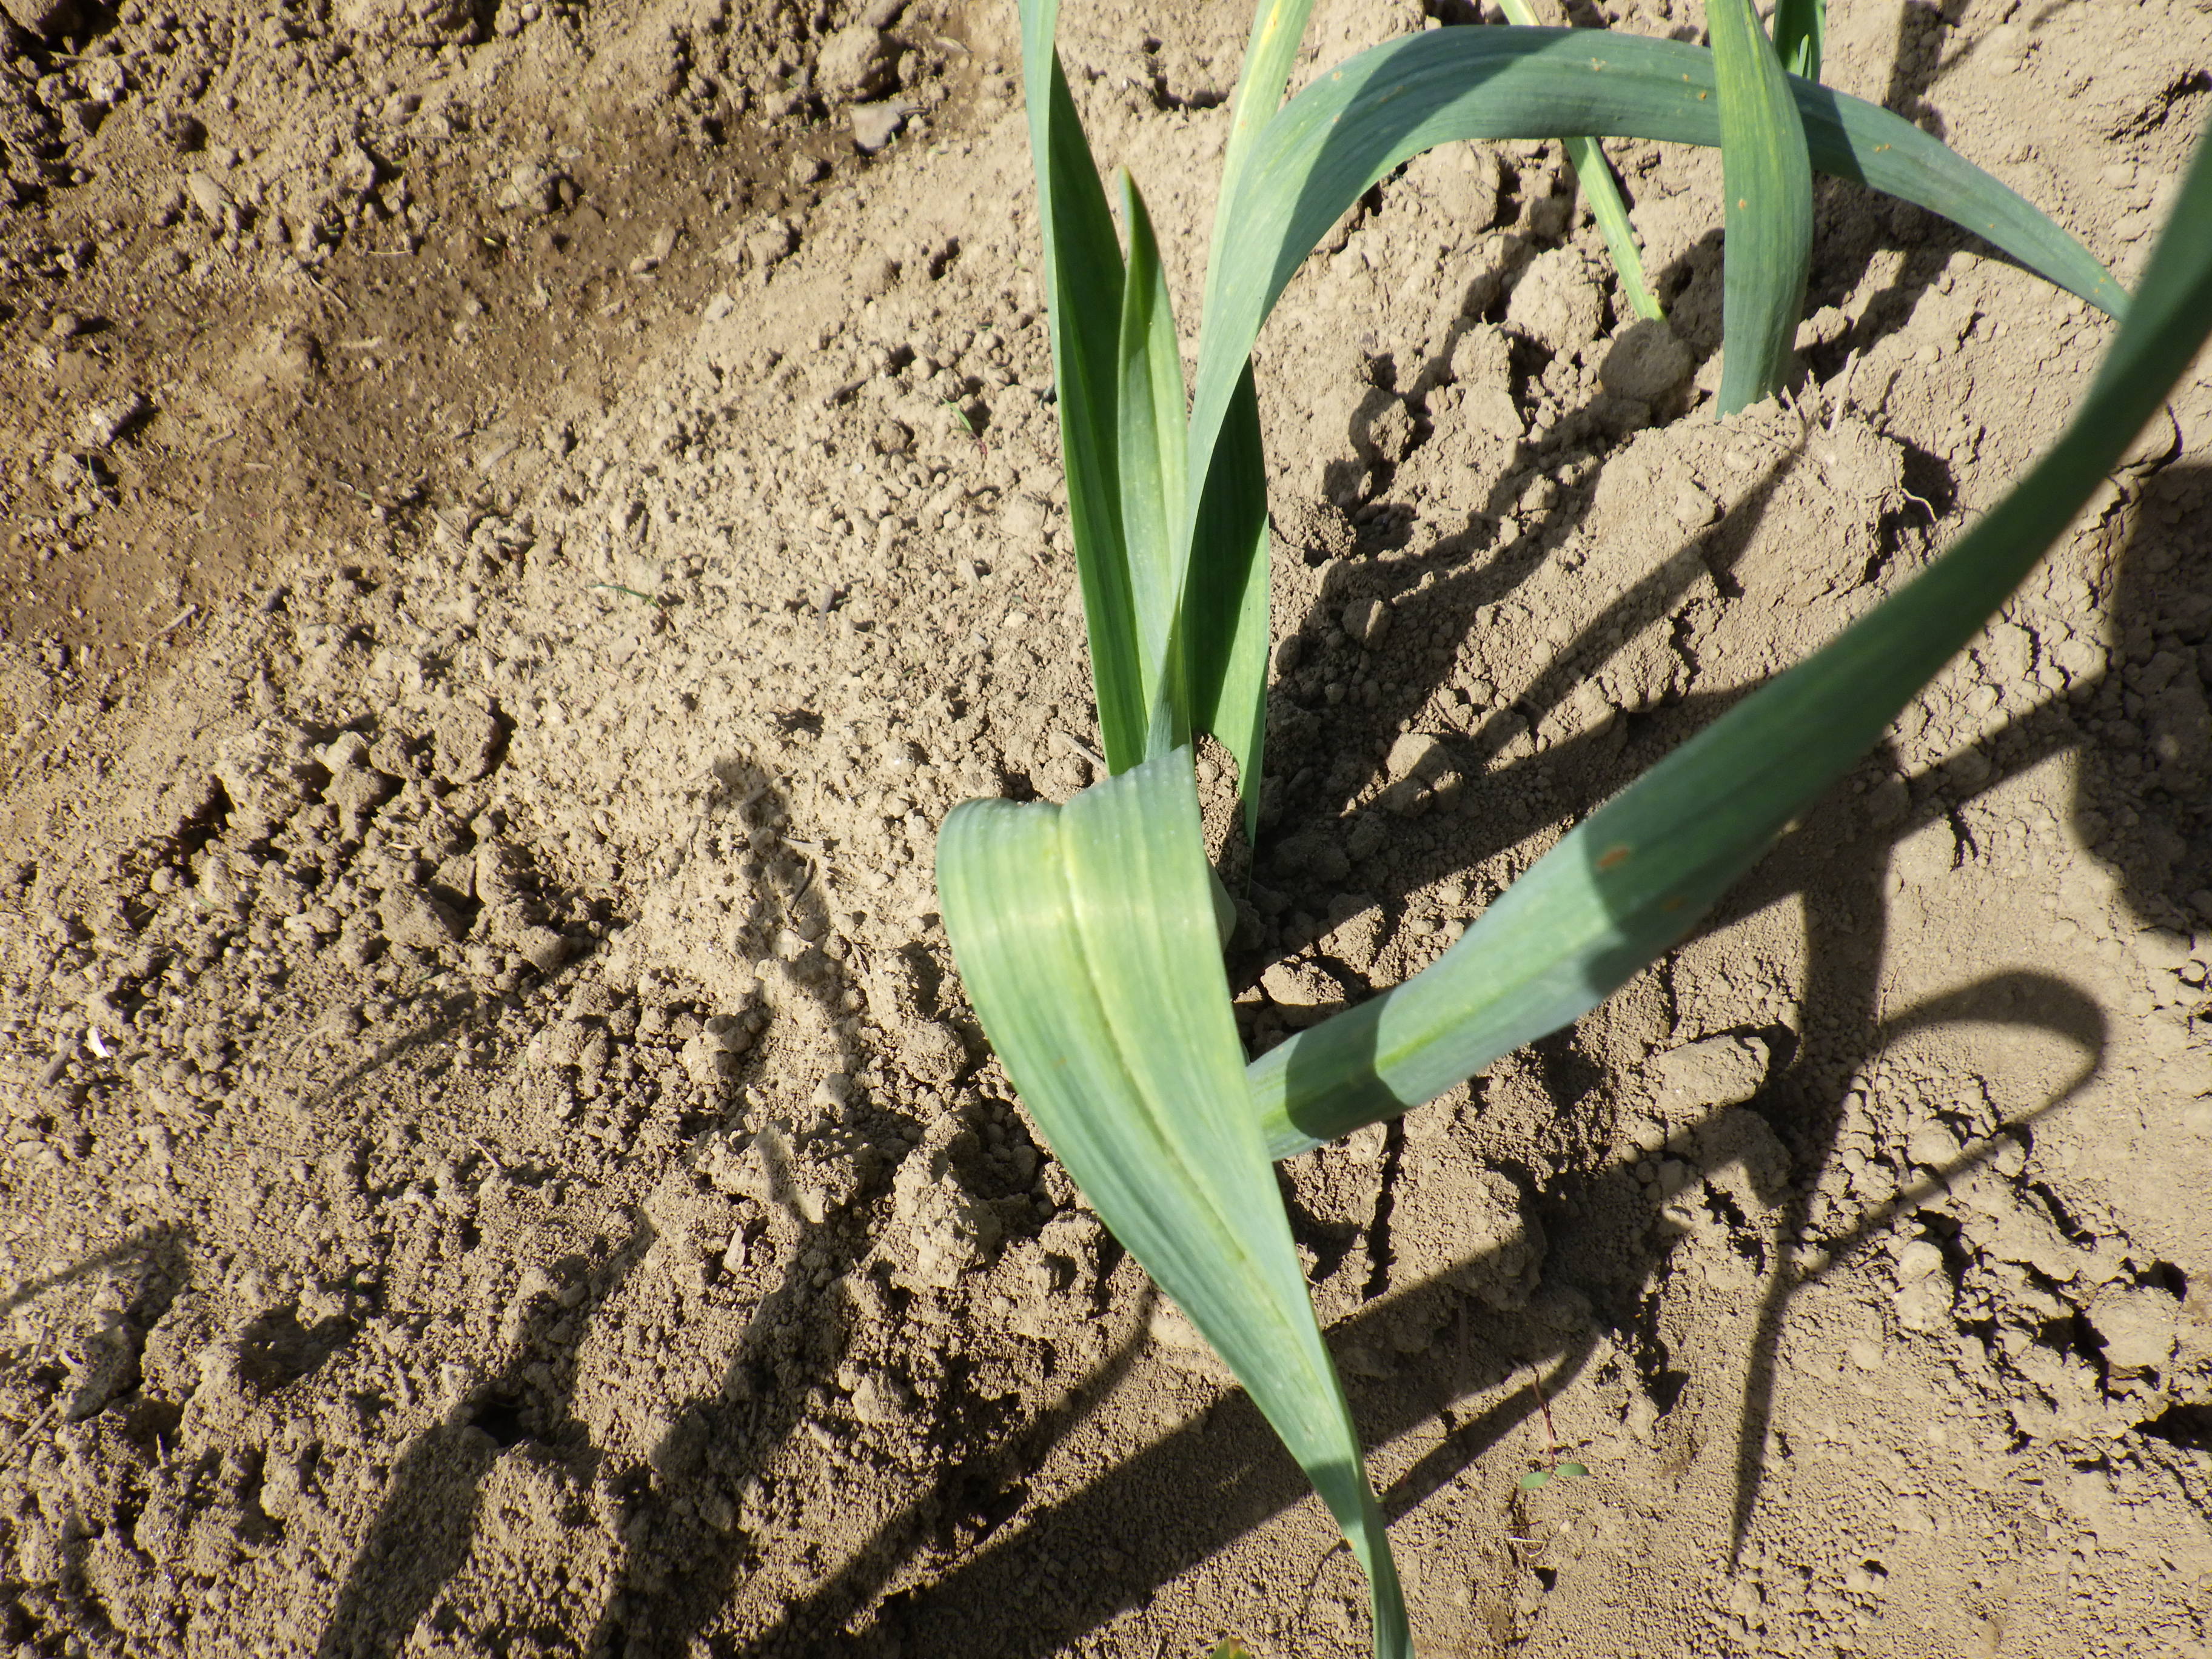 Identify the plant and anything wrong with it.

garlic, rust
